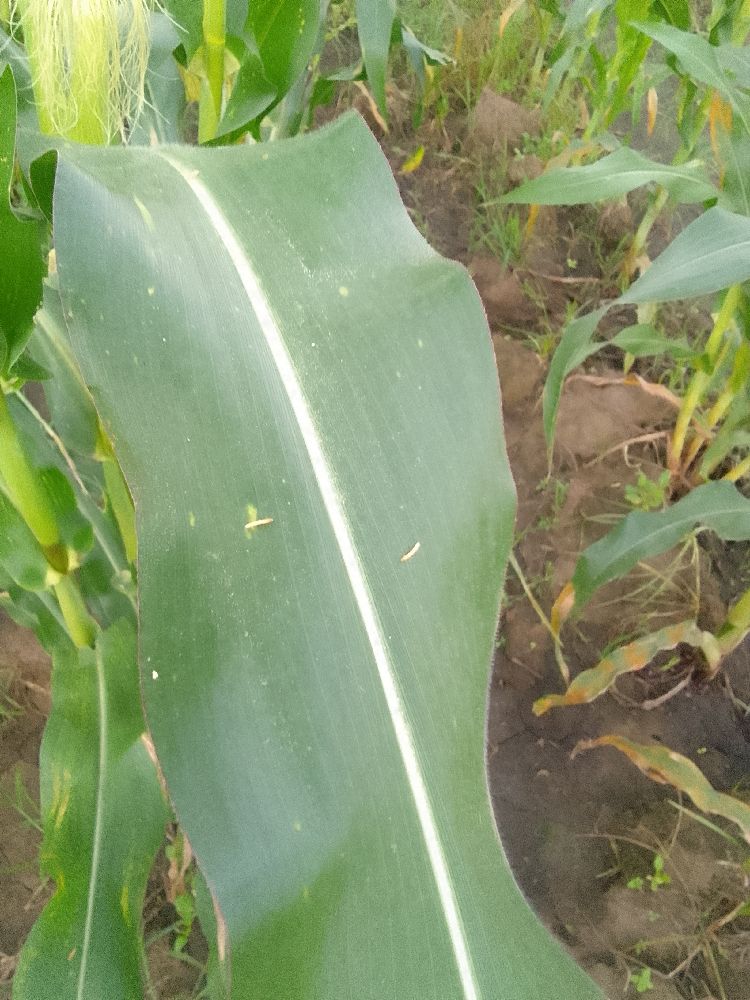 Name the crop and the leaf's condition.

maize, healthy
